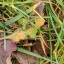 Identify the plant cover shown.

grass
